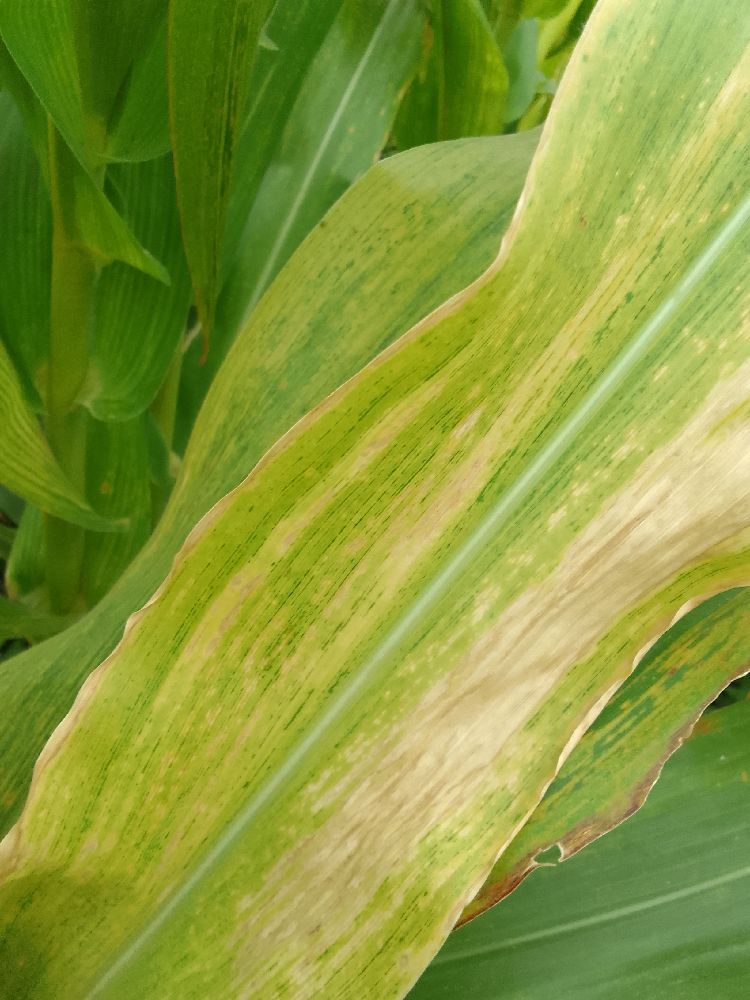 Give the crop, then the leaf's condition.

maize, maize lethal necrosis
